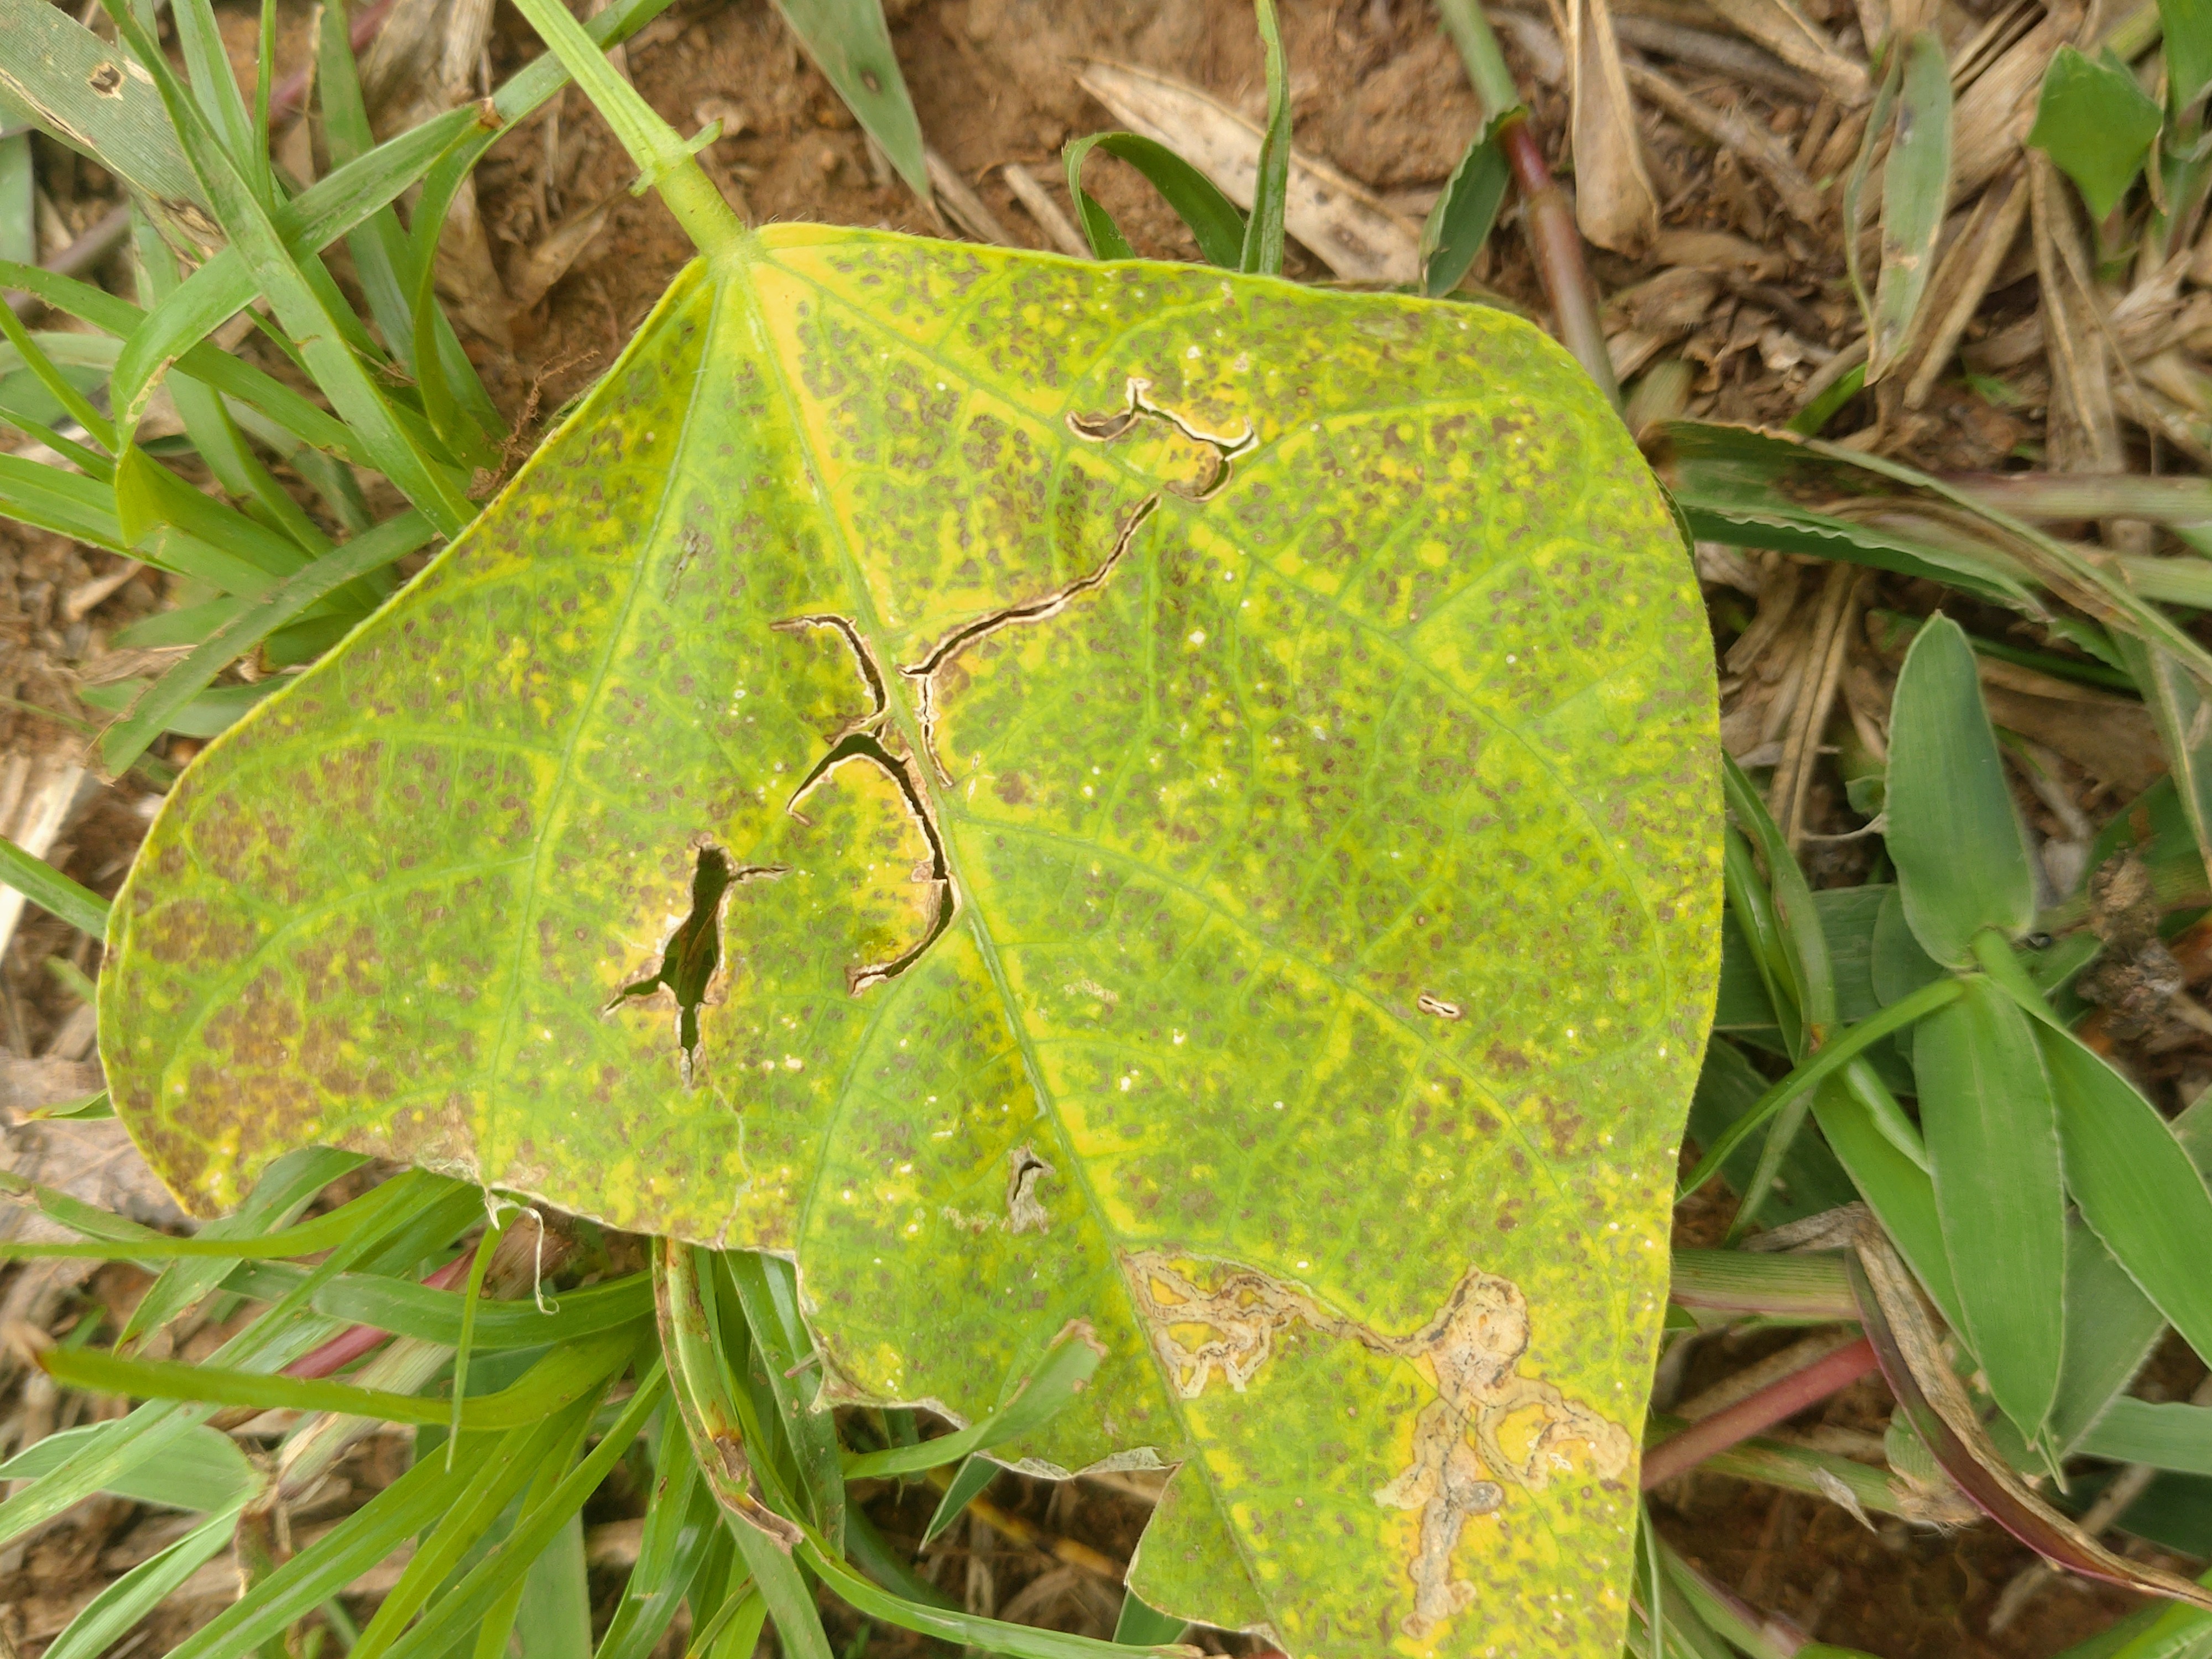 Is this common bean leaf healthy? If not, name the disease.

anthracnose
